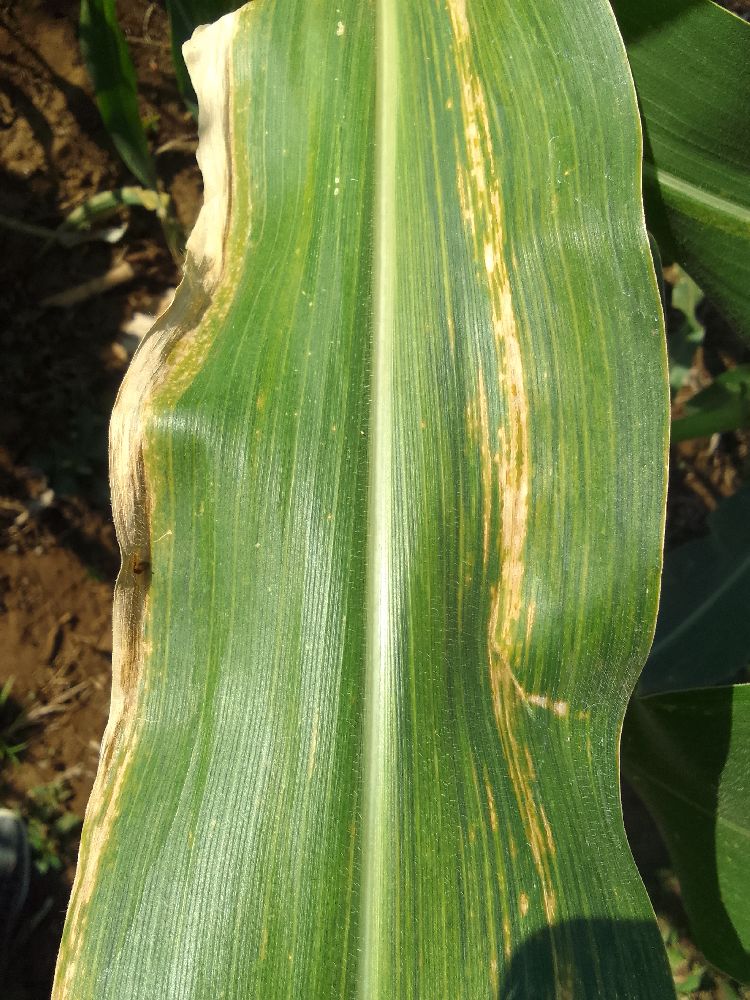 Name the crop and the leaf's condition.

maize, maize lethal necrosis
